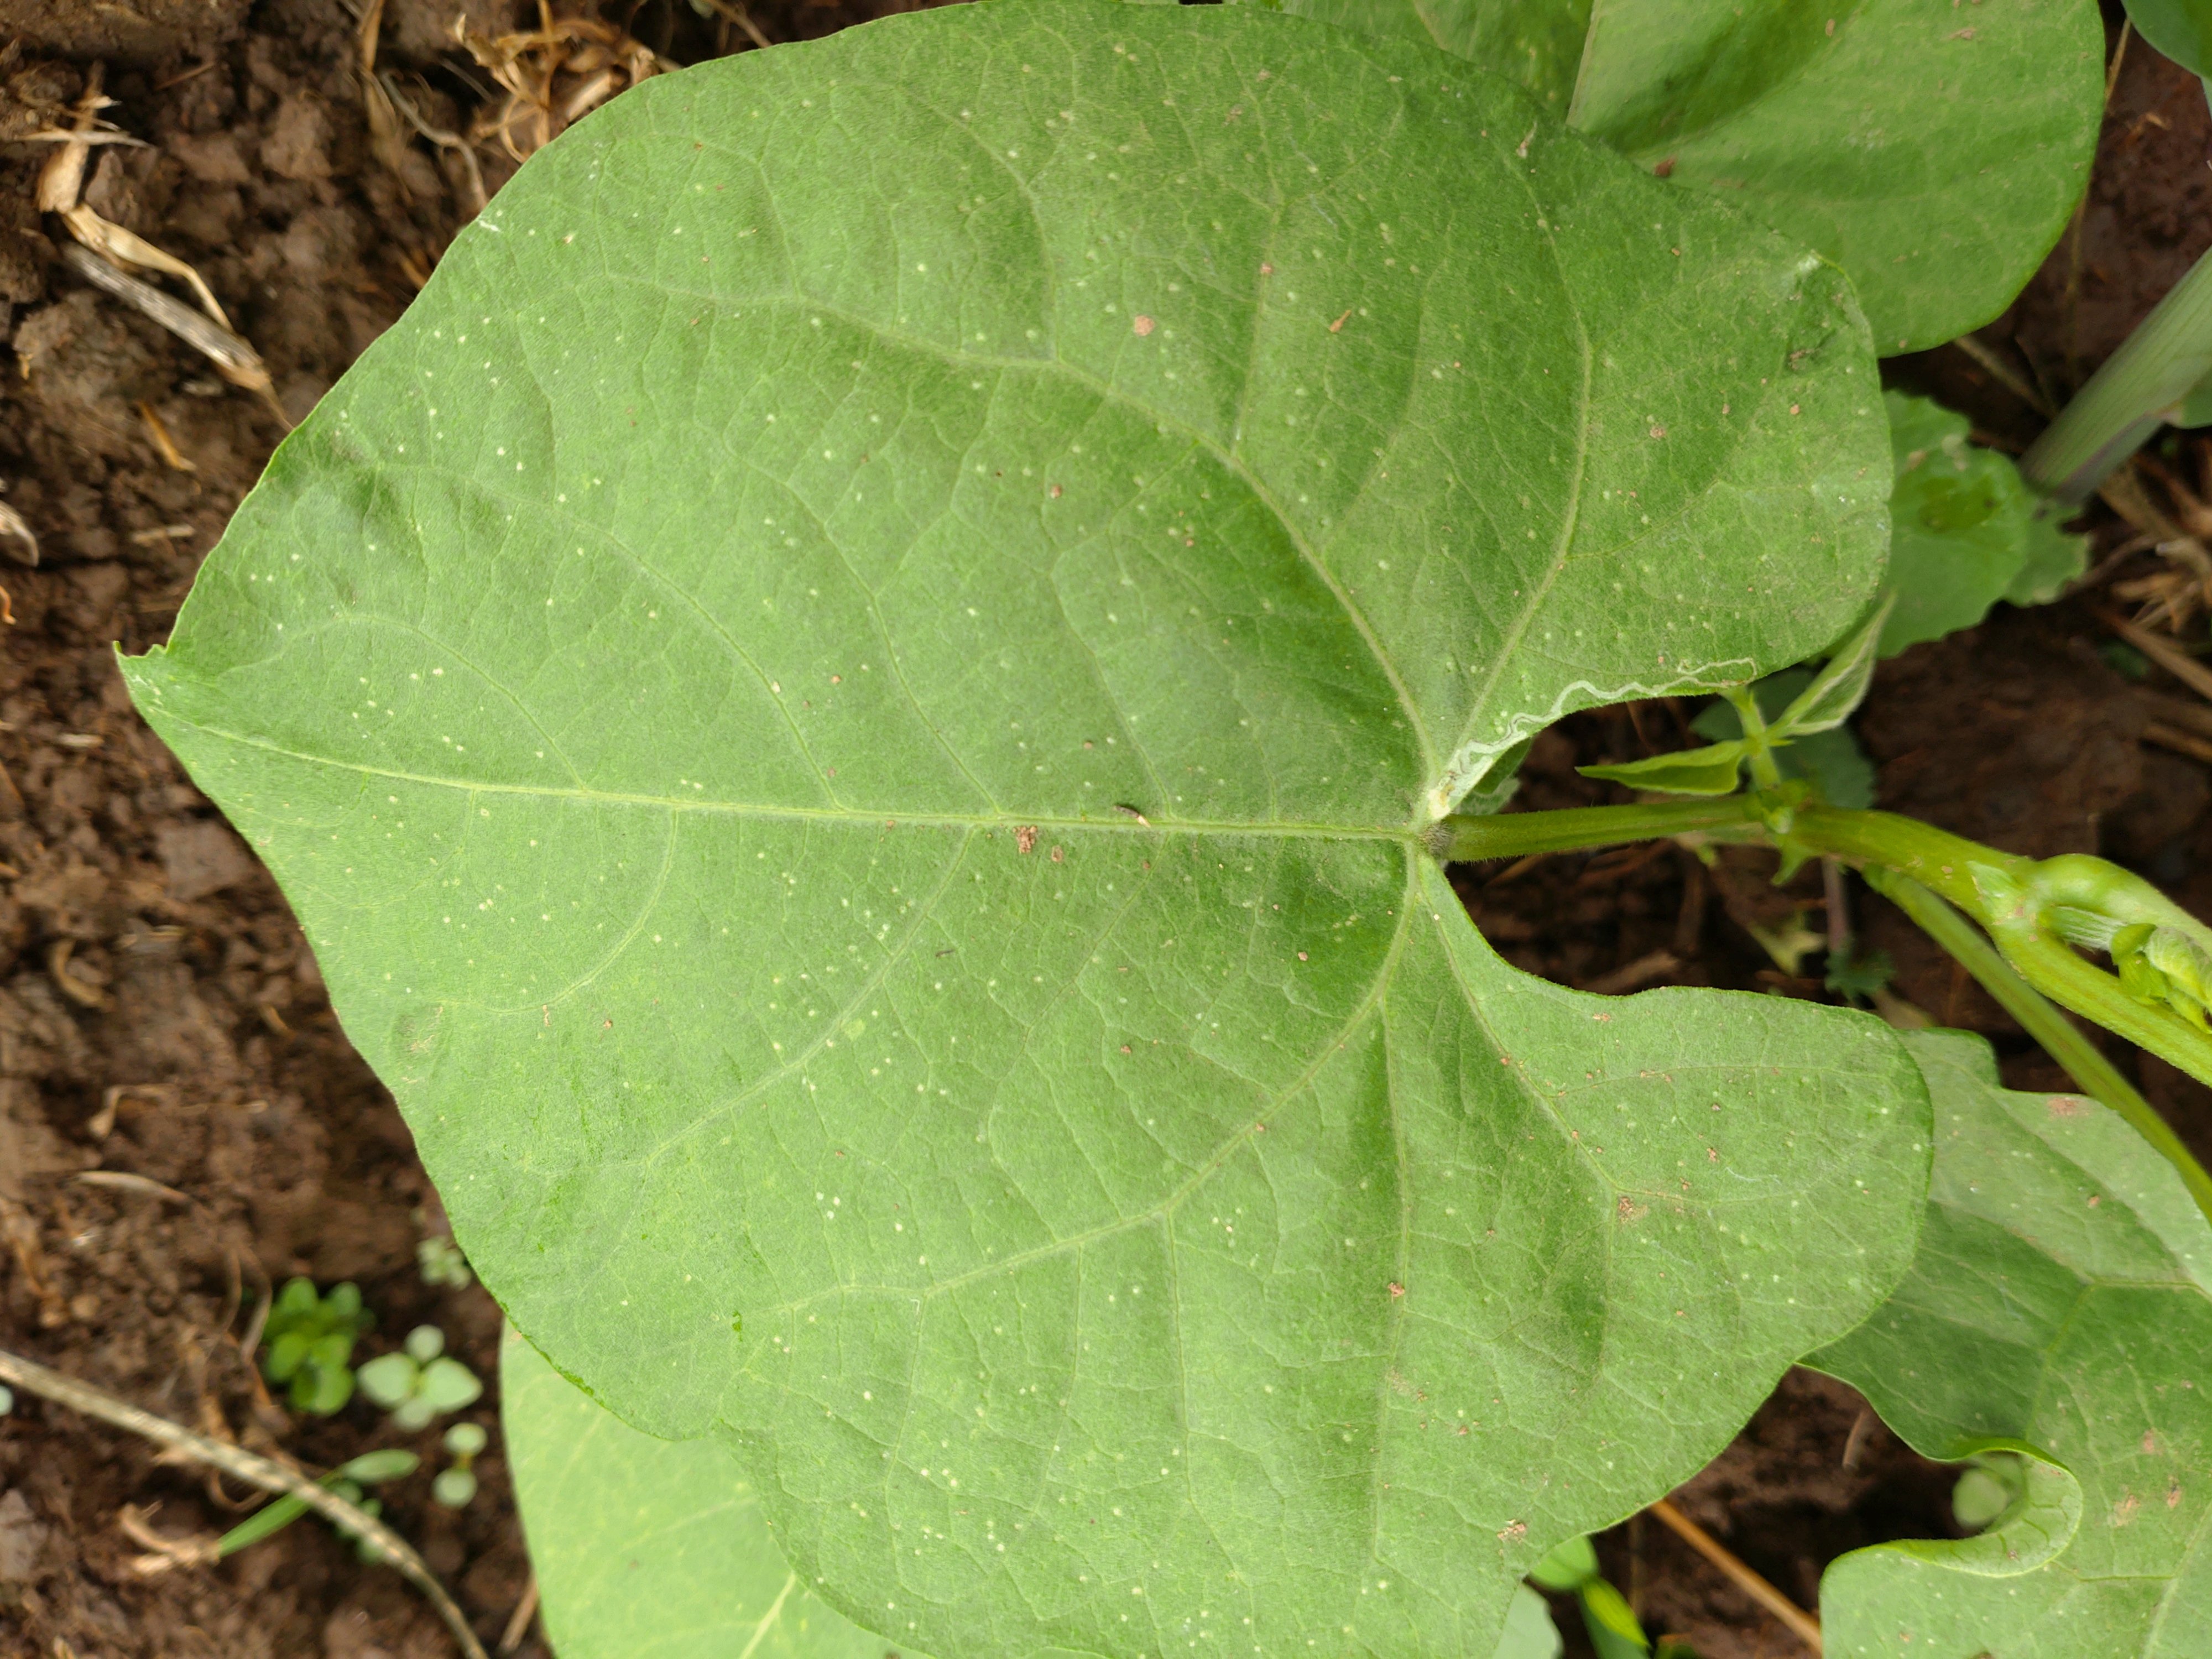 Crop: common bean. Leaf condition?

healthy
